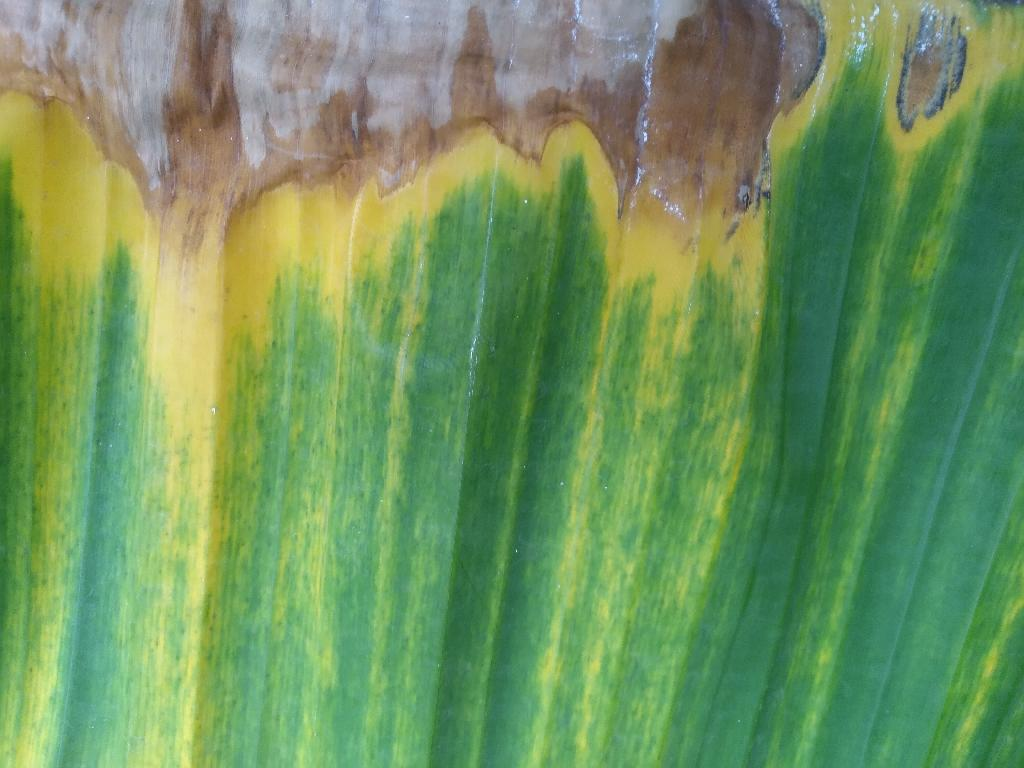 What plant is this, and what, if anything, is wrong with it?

banana, fusarium wilt race 1
